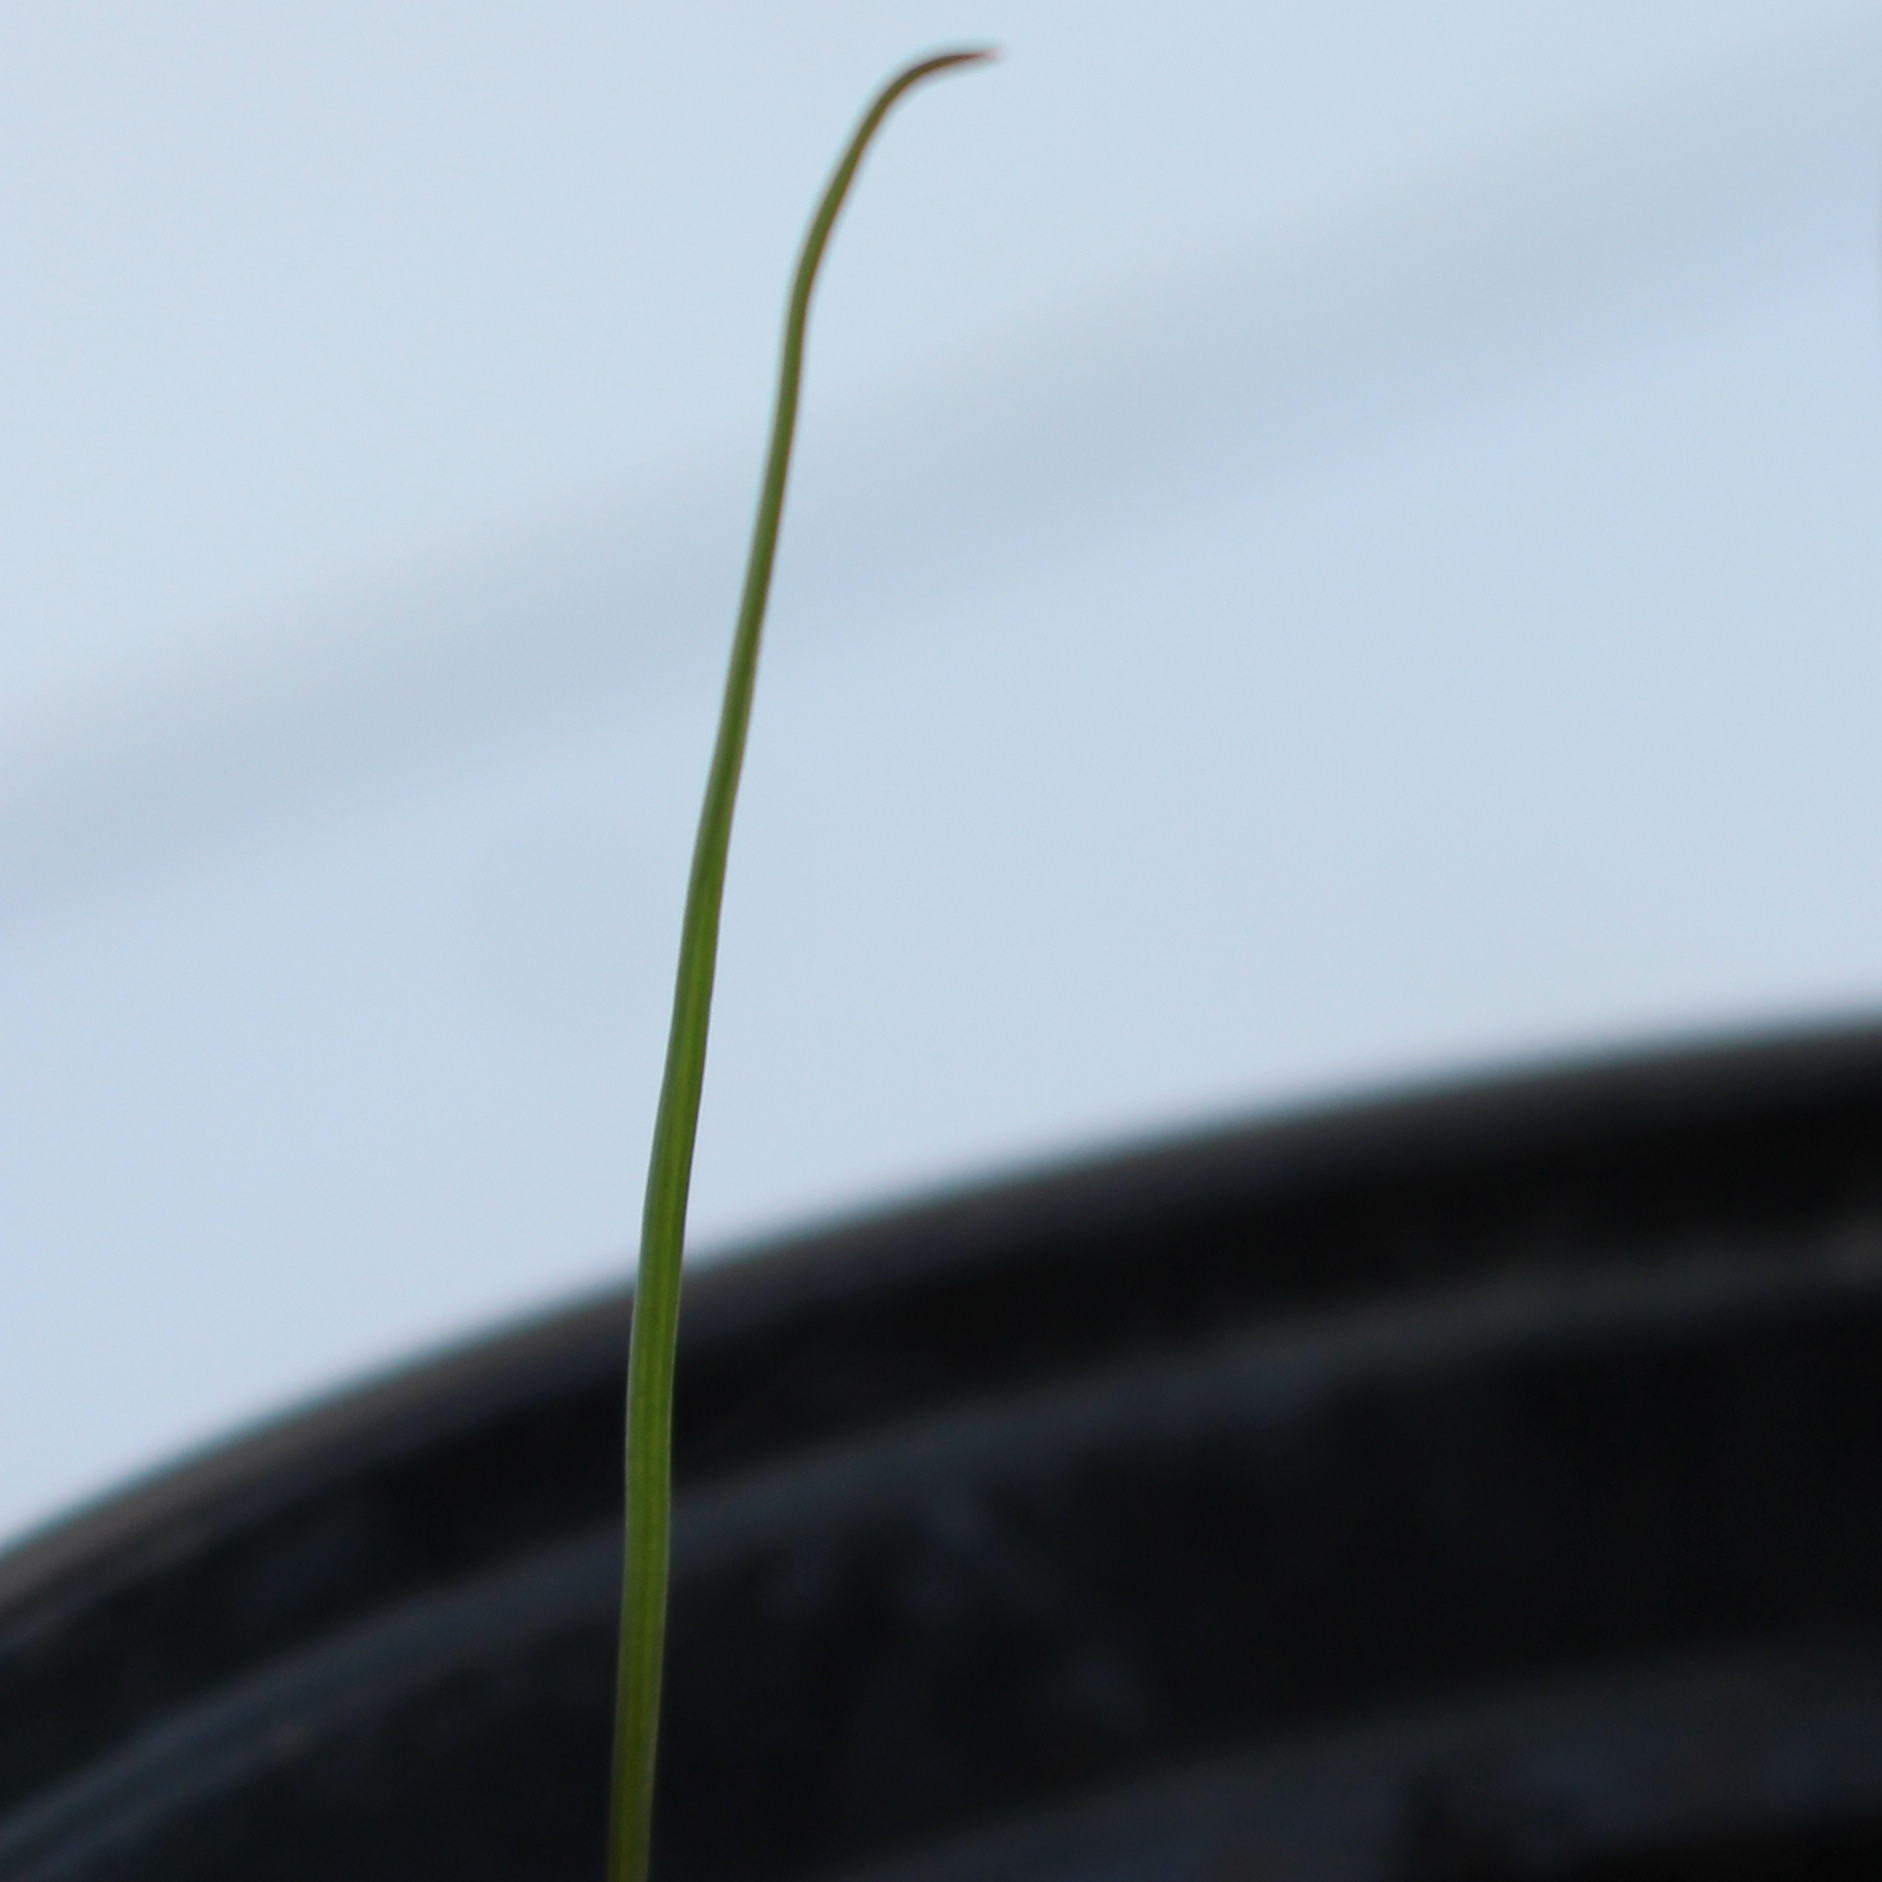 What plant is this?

Lolium multiflorum
